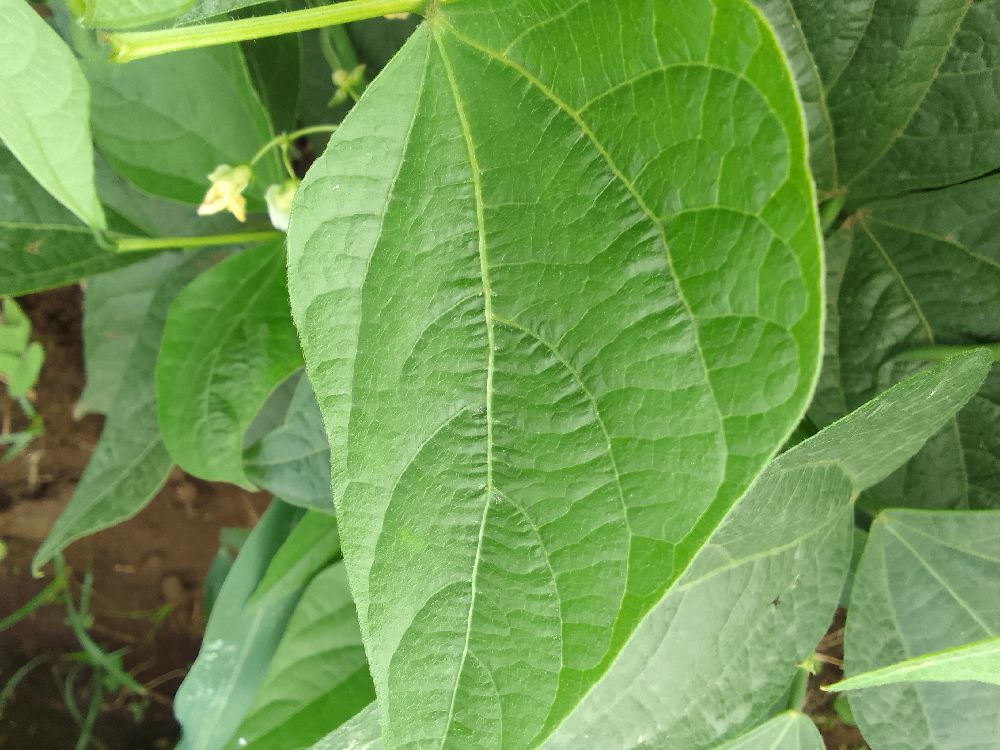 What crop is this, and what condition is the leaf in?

common bean, healthy
